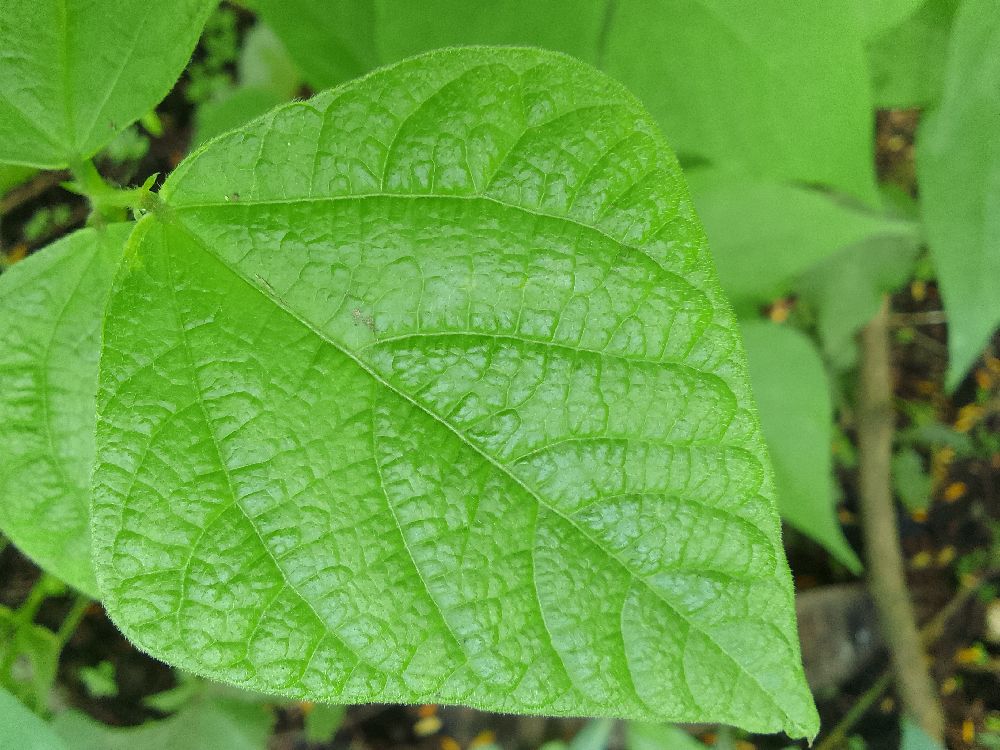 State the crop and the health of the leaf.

common bean, healthy
